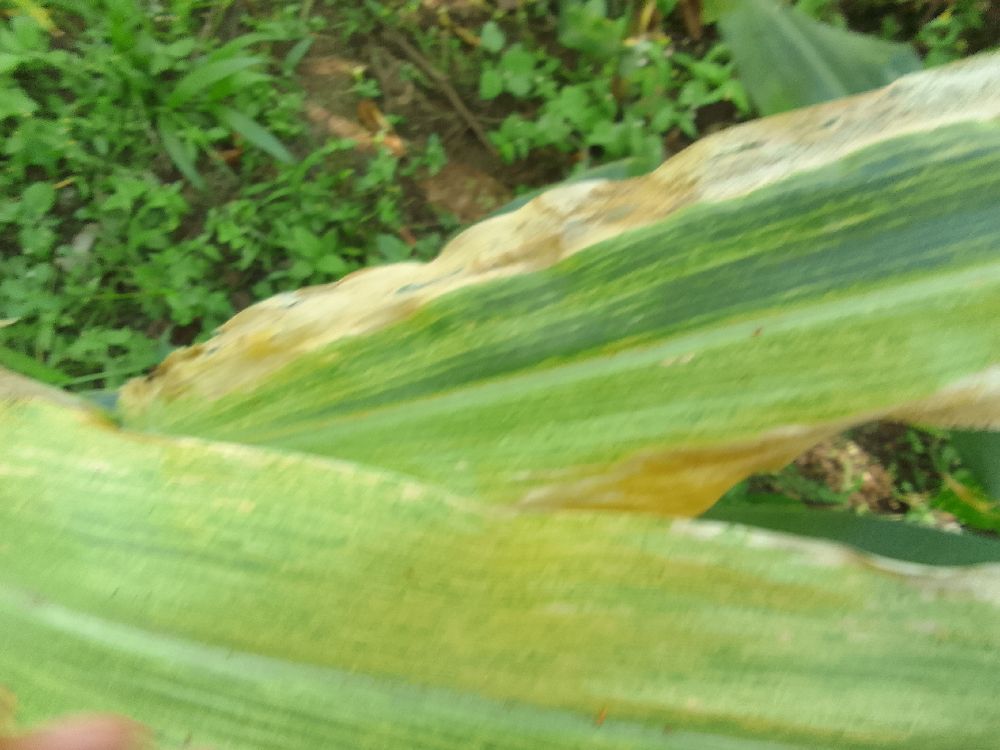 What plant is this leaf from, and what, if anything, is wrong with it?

maize, maize lethal necrosis
